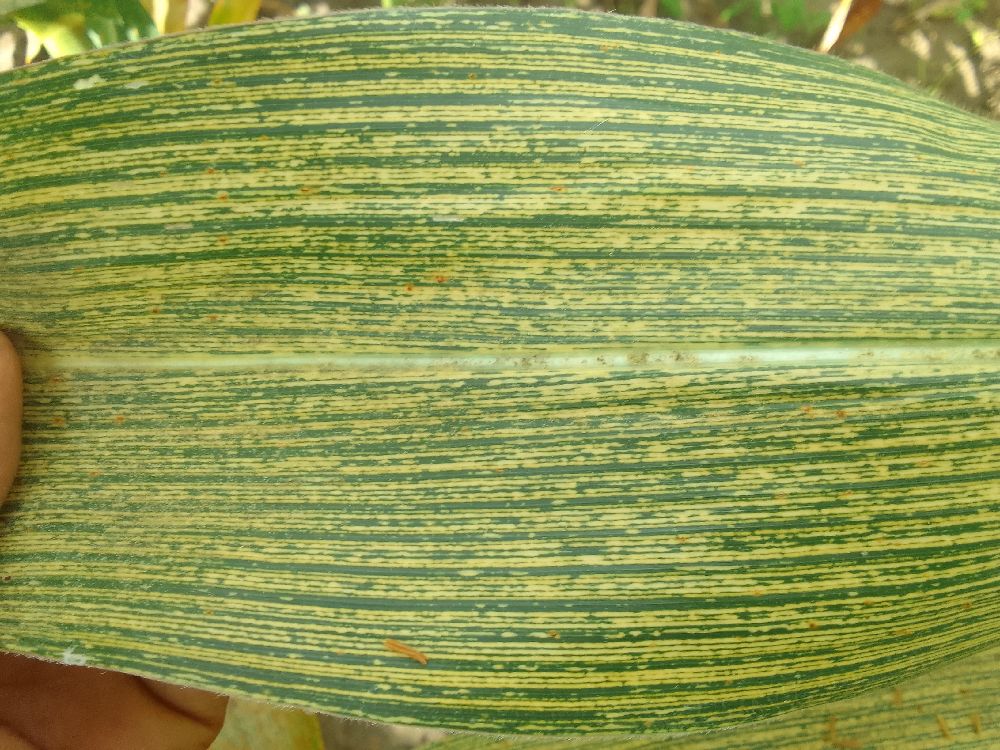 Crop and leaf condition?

maize, maize streak virus
